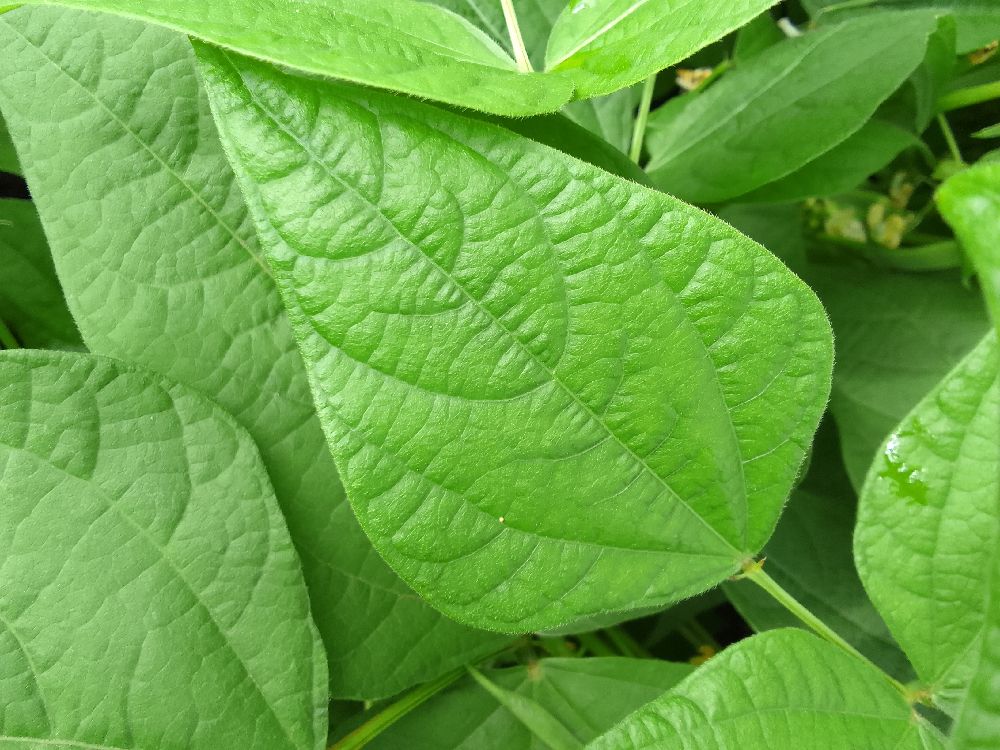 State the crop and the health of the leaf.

common bean, healthy
